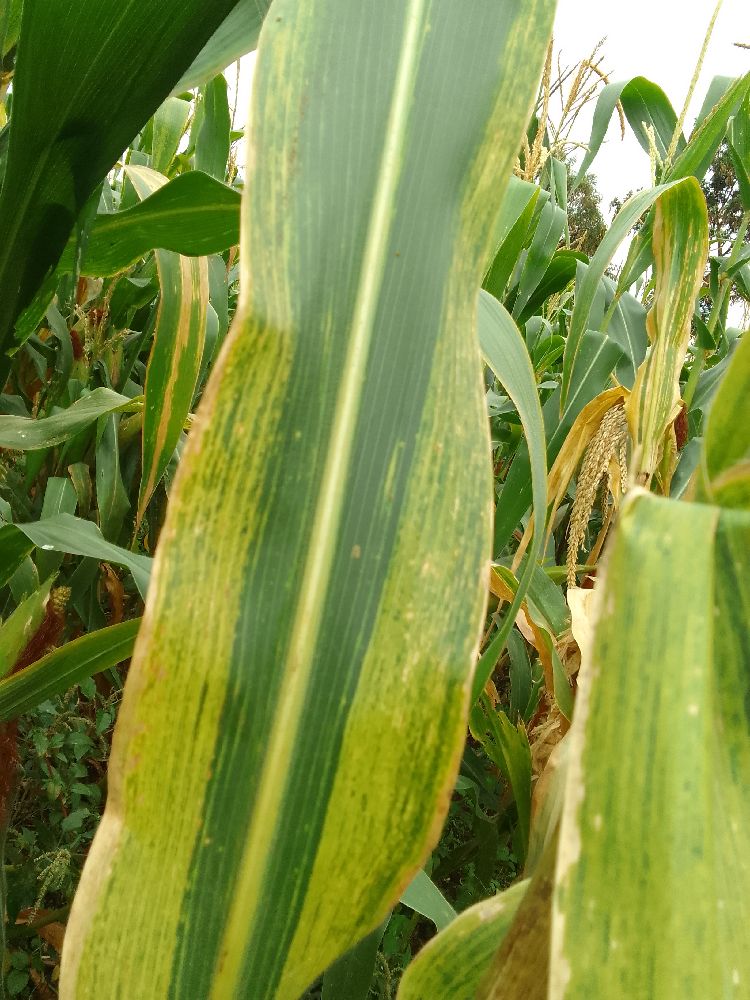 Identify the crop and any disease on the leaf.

maize, maize lethal necrosis
